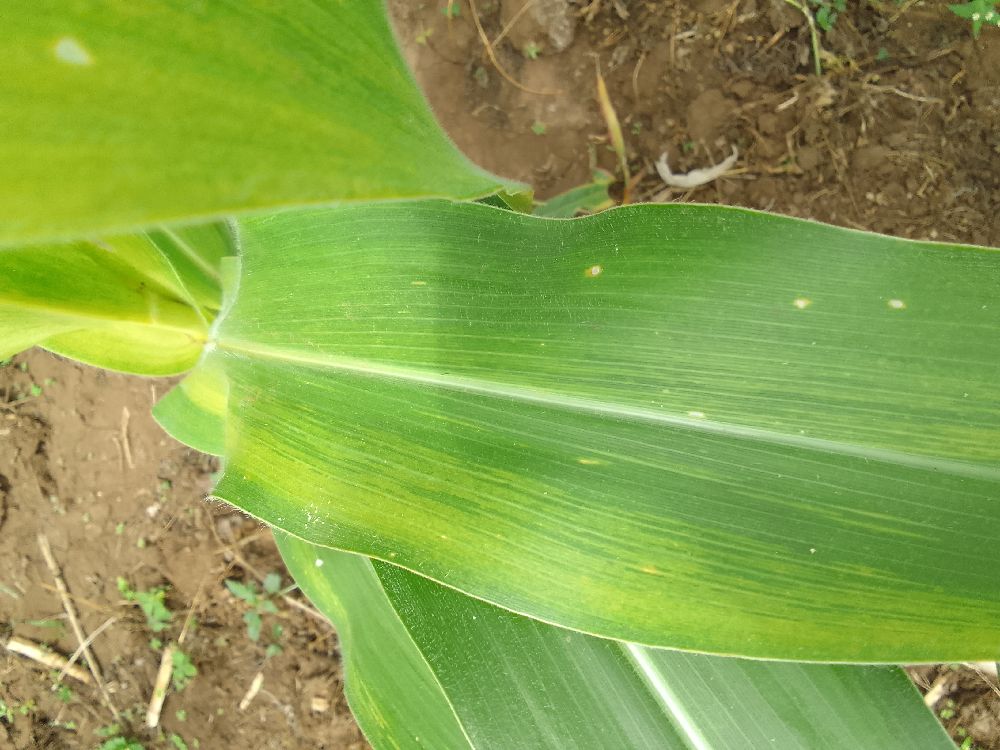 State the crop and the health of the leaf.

maize, maize lethal necrosis
